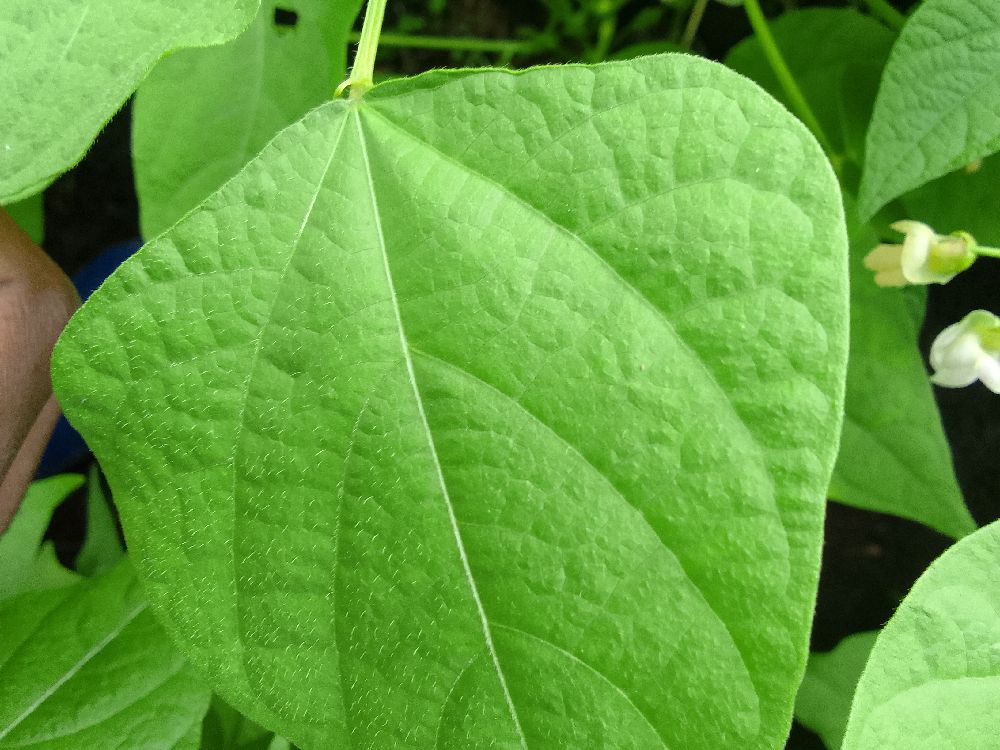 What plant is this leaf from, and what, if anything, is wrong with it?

common bean, healthy
